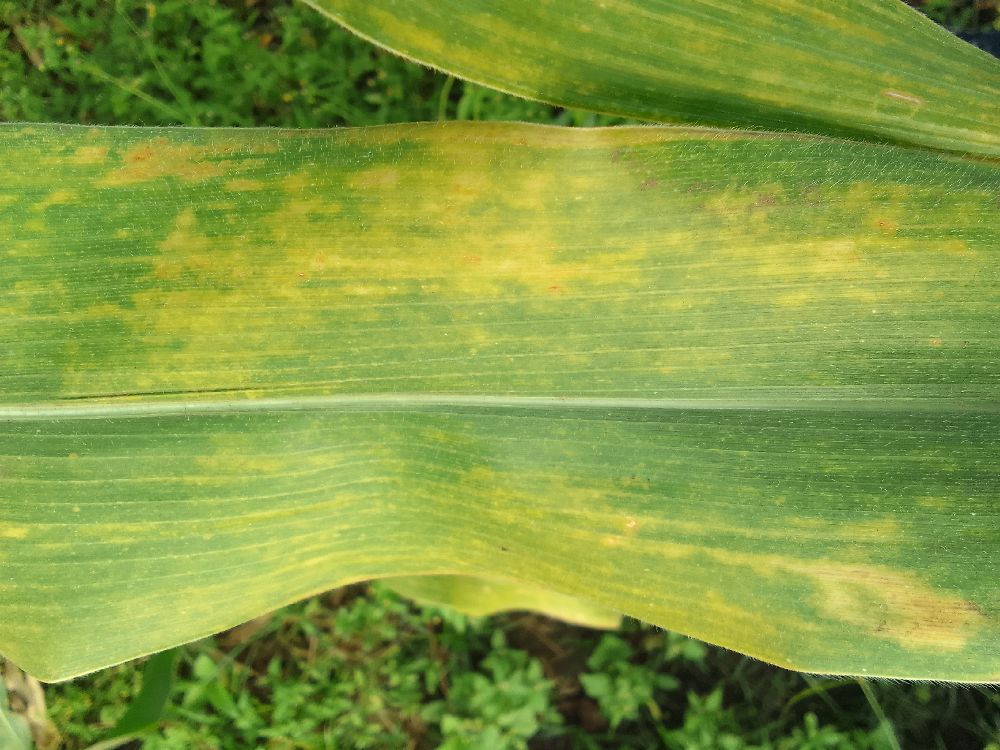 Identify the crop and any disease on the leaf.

maize, maize lethal necrosis
